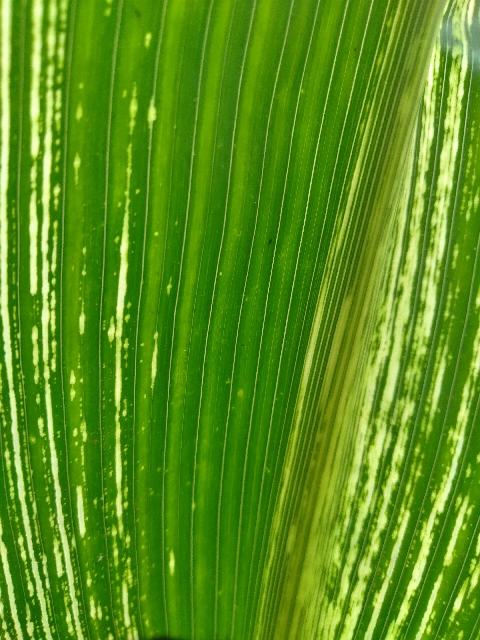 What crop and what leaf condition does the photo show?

maize, maize streak virus
